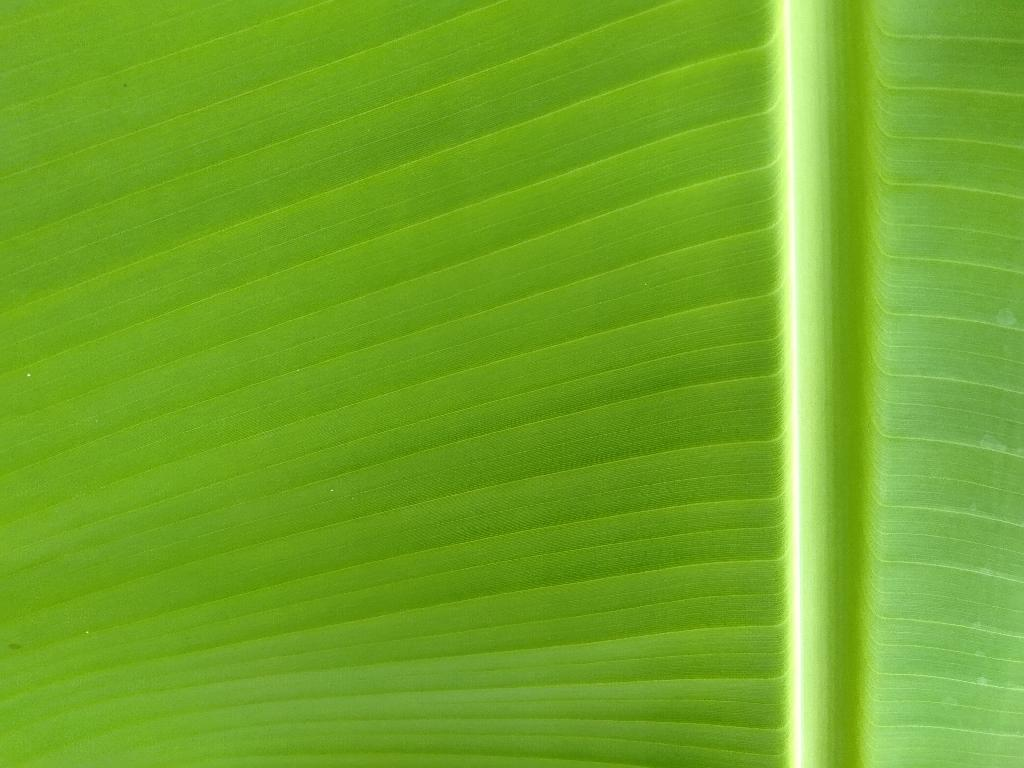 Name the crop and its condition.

banana, healthy
